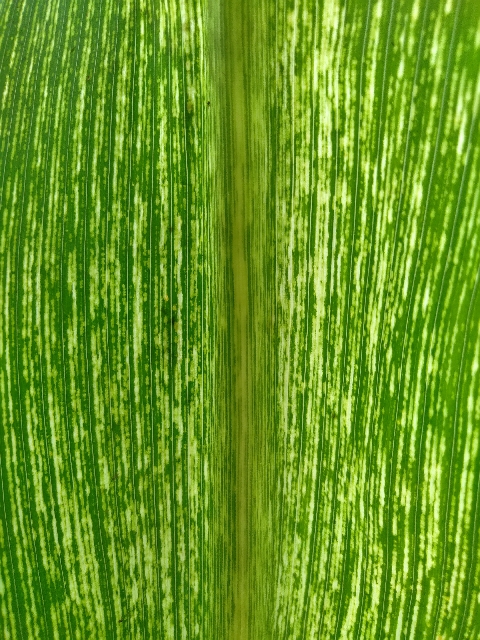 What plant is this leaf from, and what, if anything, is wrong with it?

maize, maize streak virus
